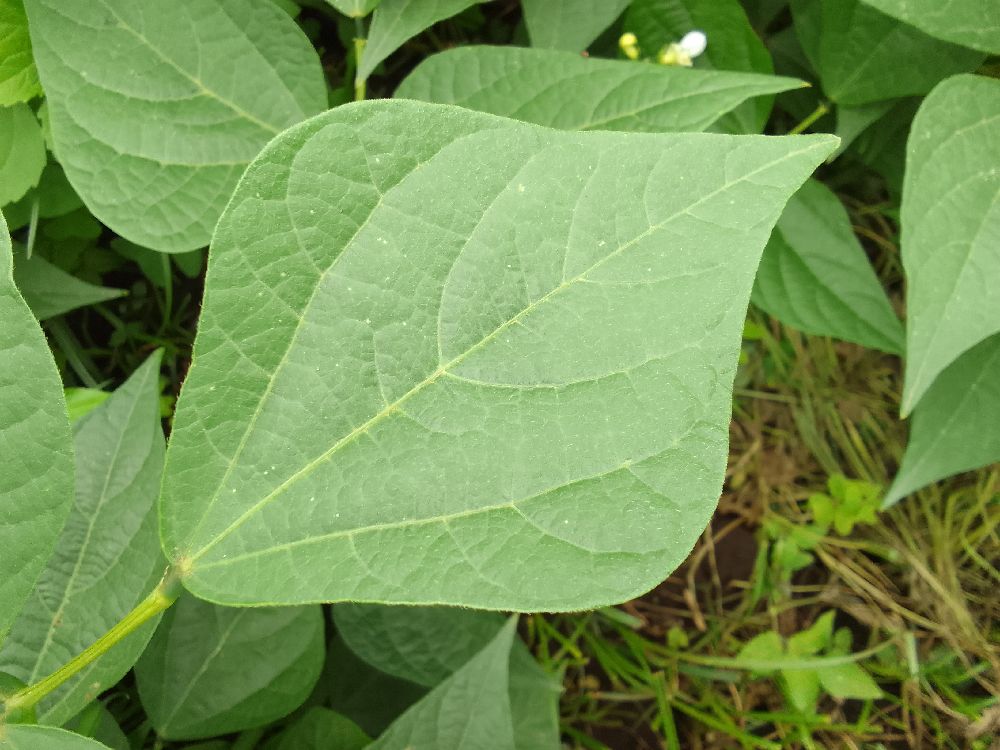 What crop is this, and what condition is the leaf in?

common bean, healthy
